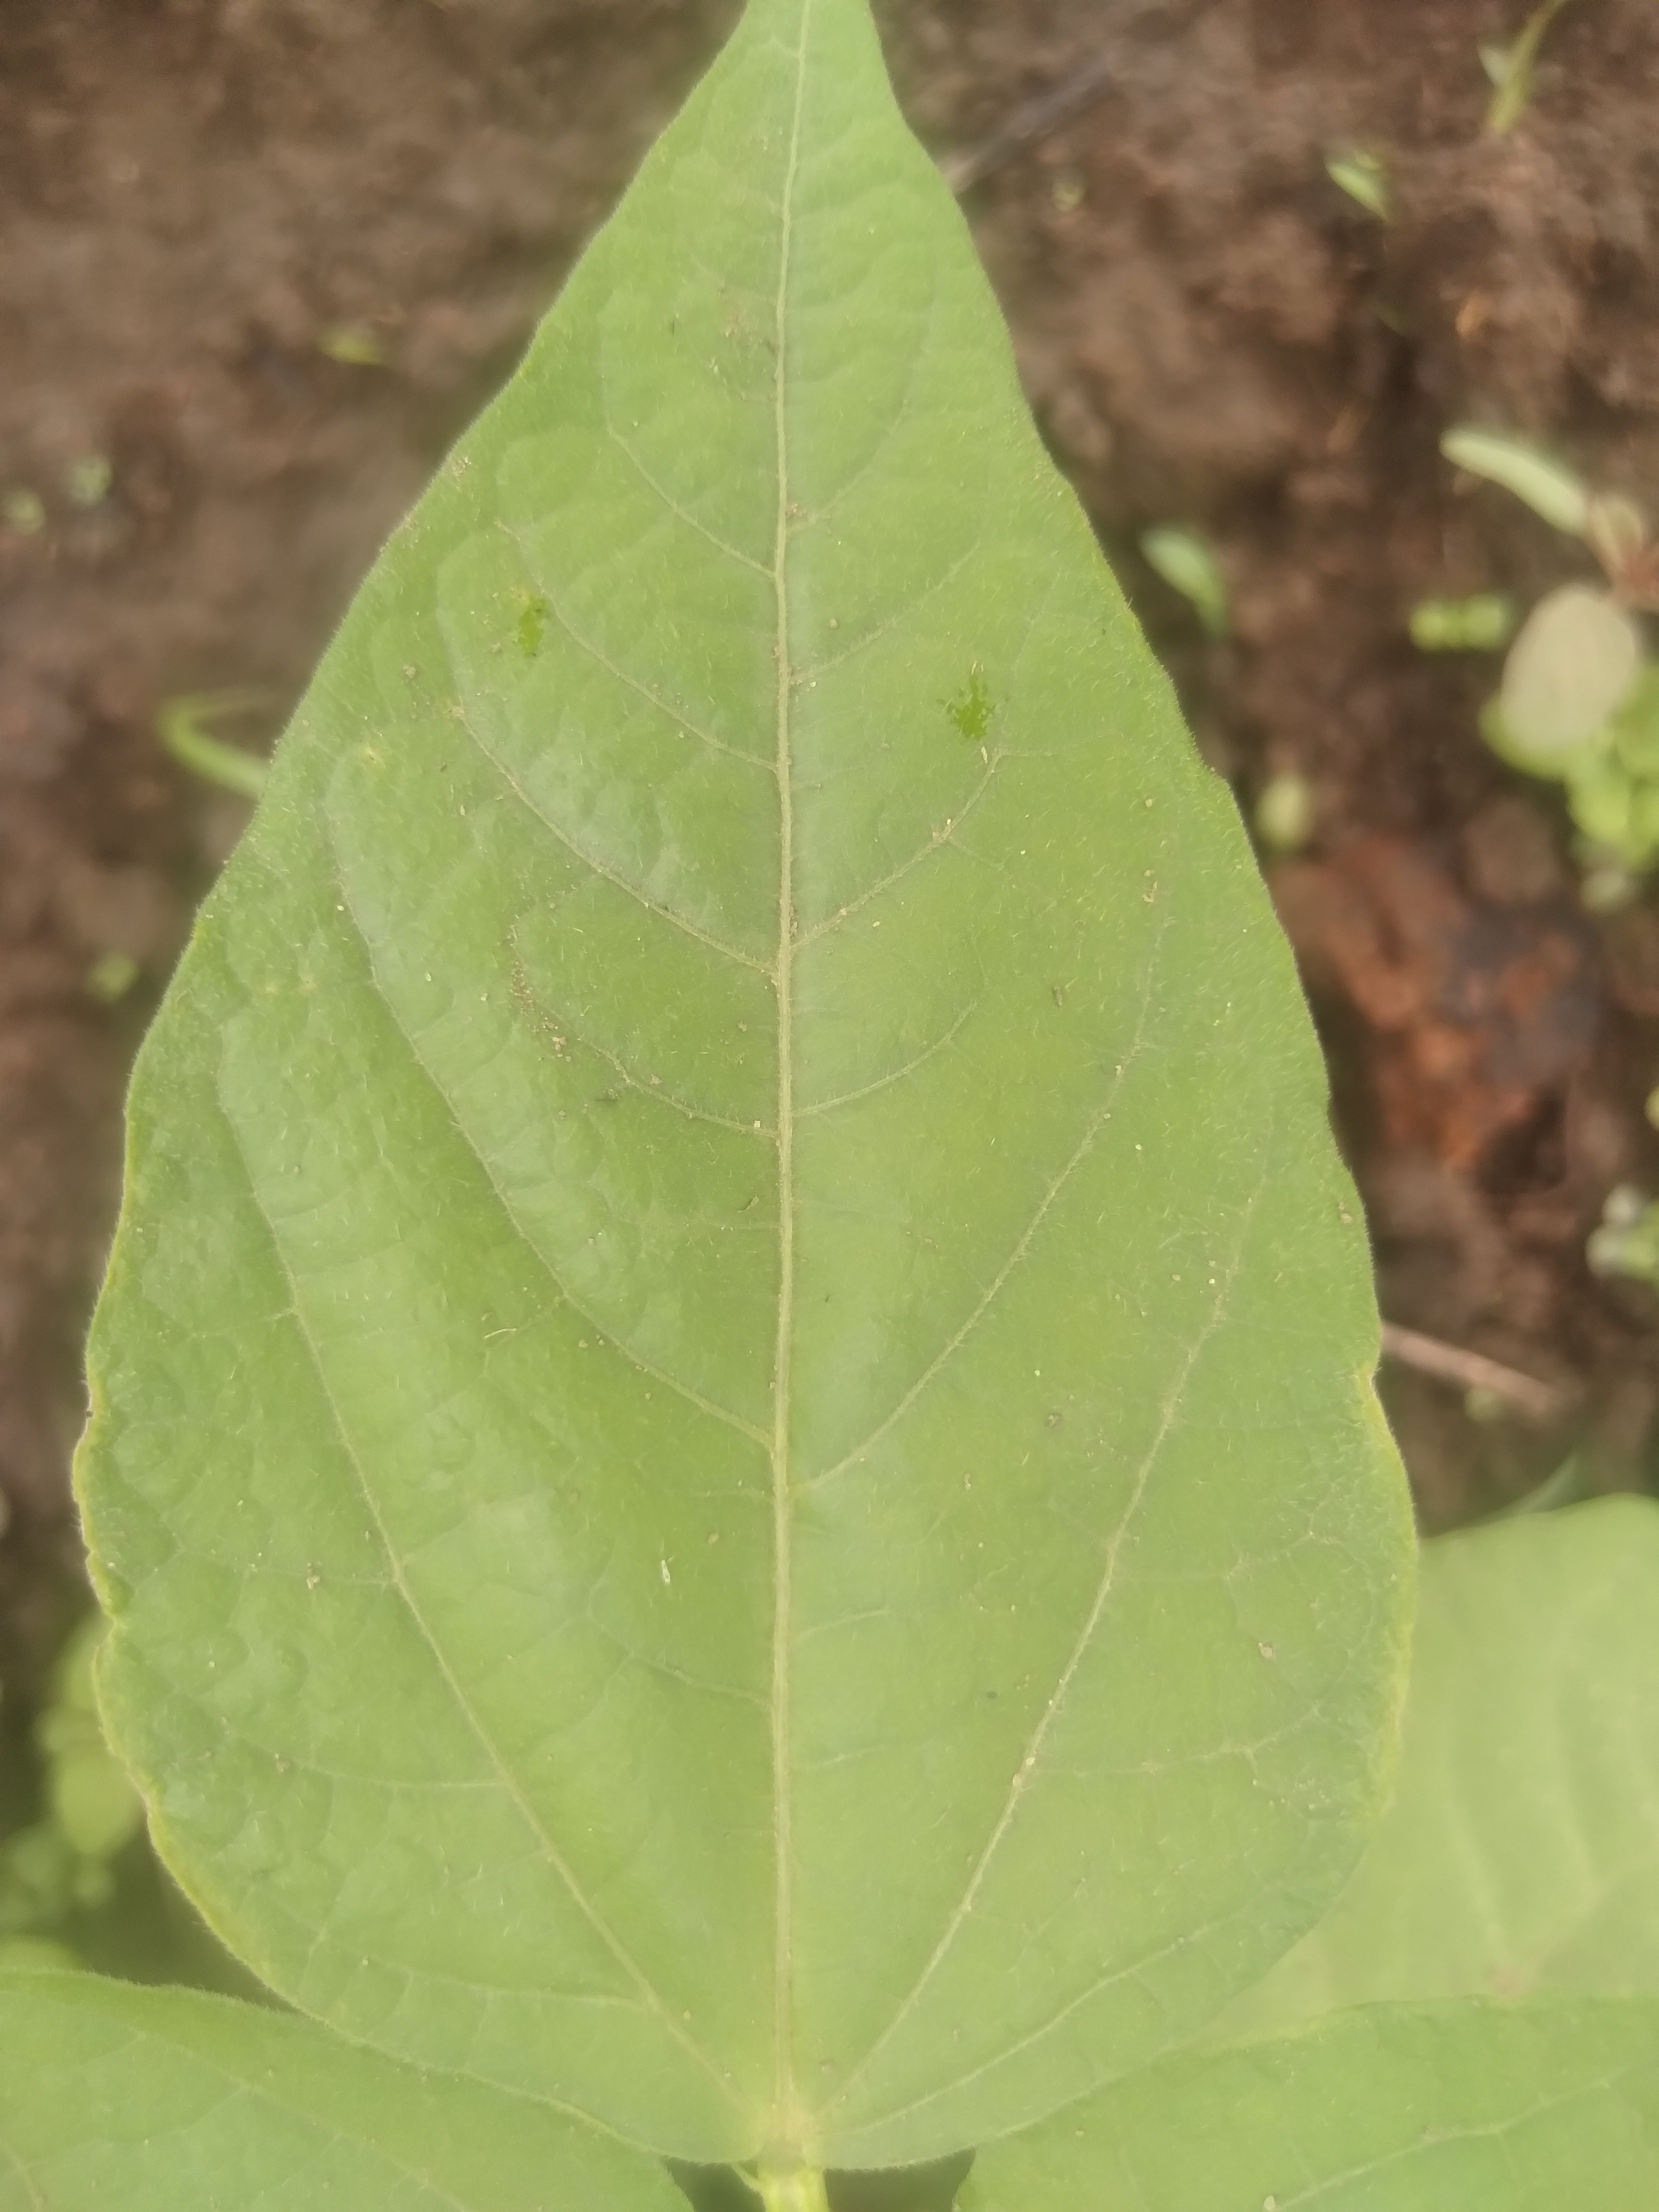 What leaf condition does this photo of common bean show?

healthy
